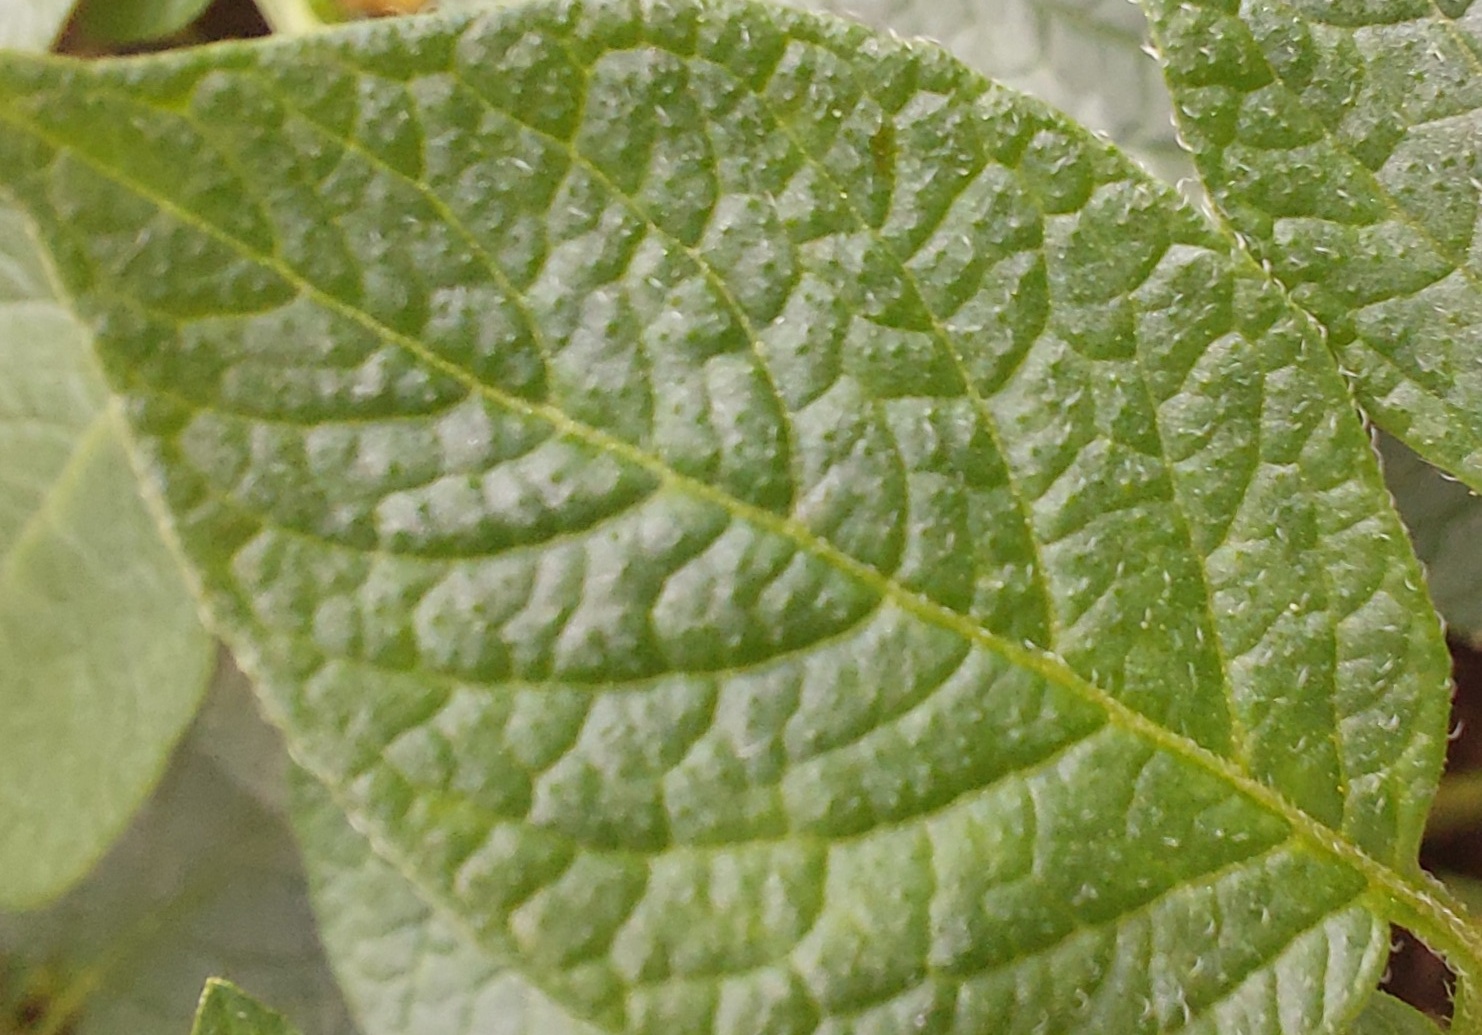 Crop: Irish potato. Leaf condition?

healthy
